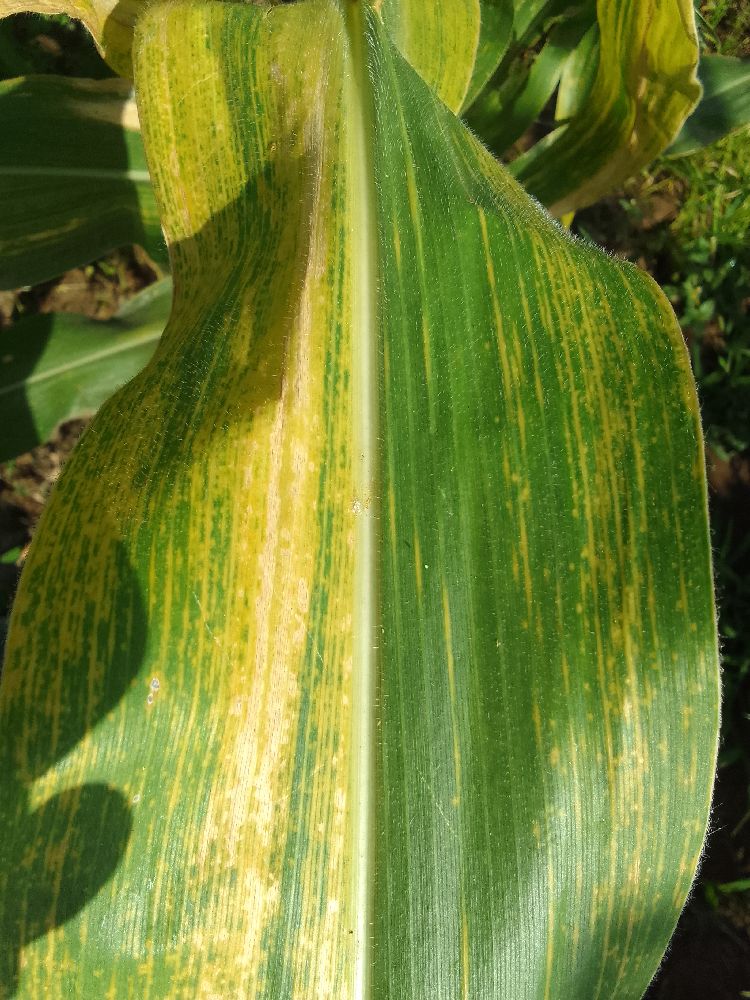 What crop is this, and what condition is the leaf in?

maize, maize lethal necrosis
